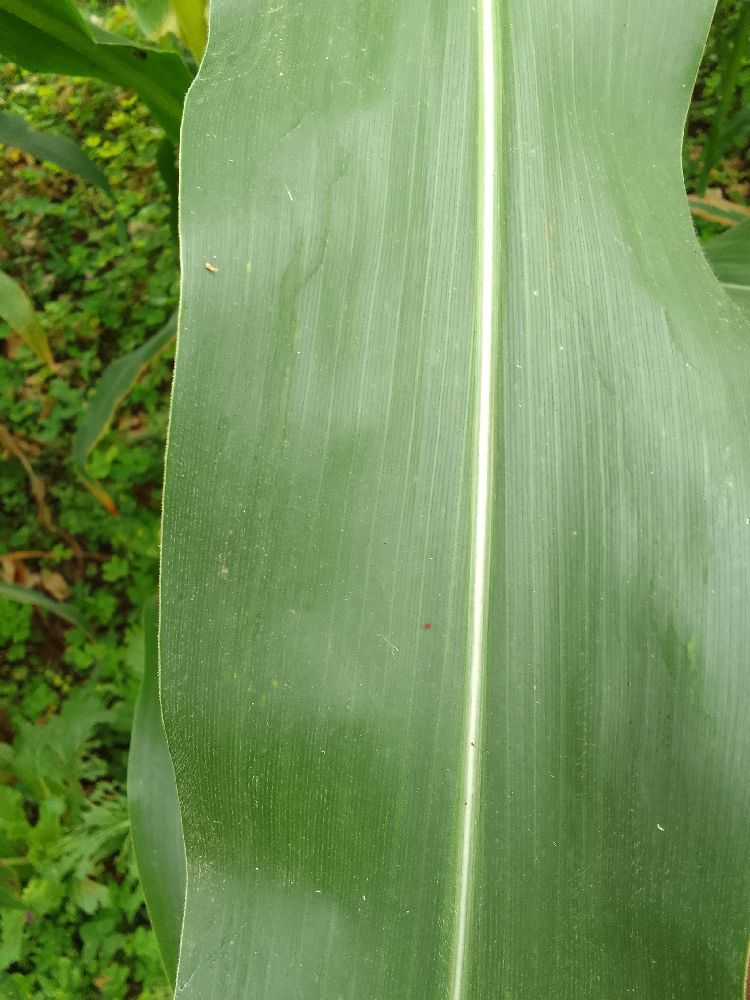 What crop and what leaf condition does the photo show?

maize, healthy
